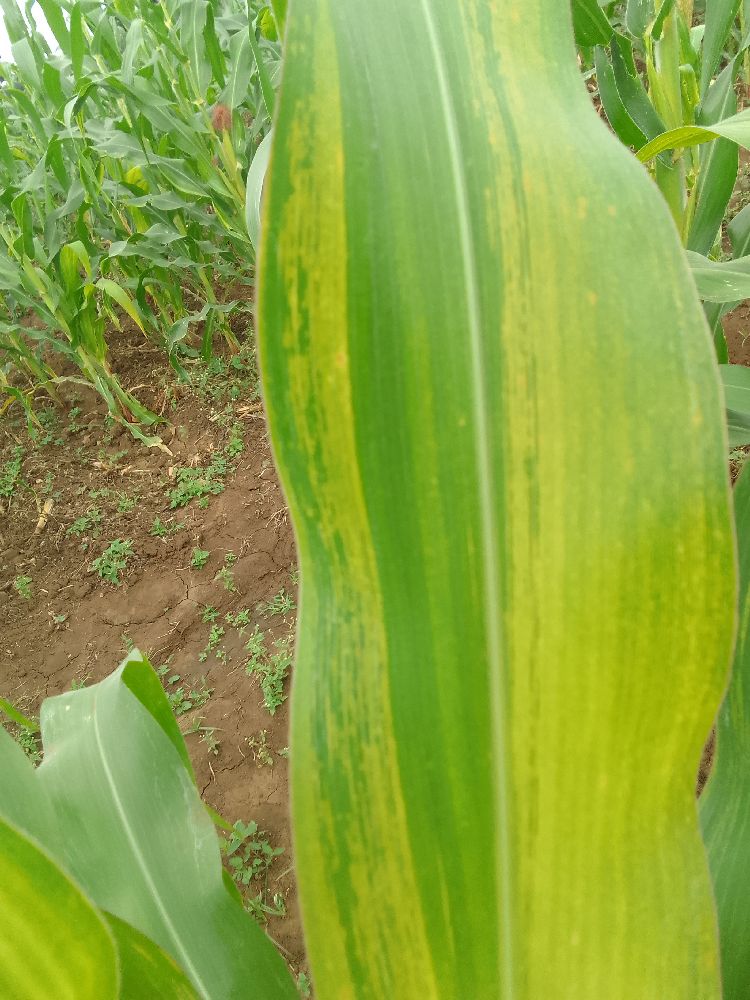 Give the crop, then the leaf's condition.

maize, maize lethal necrosis
